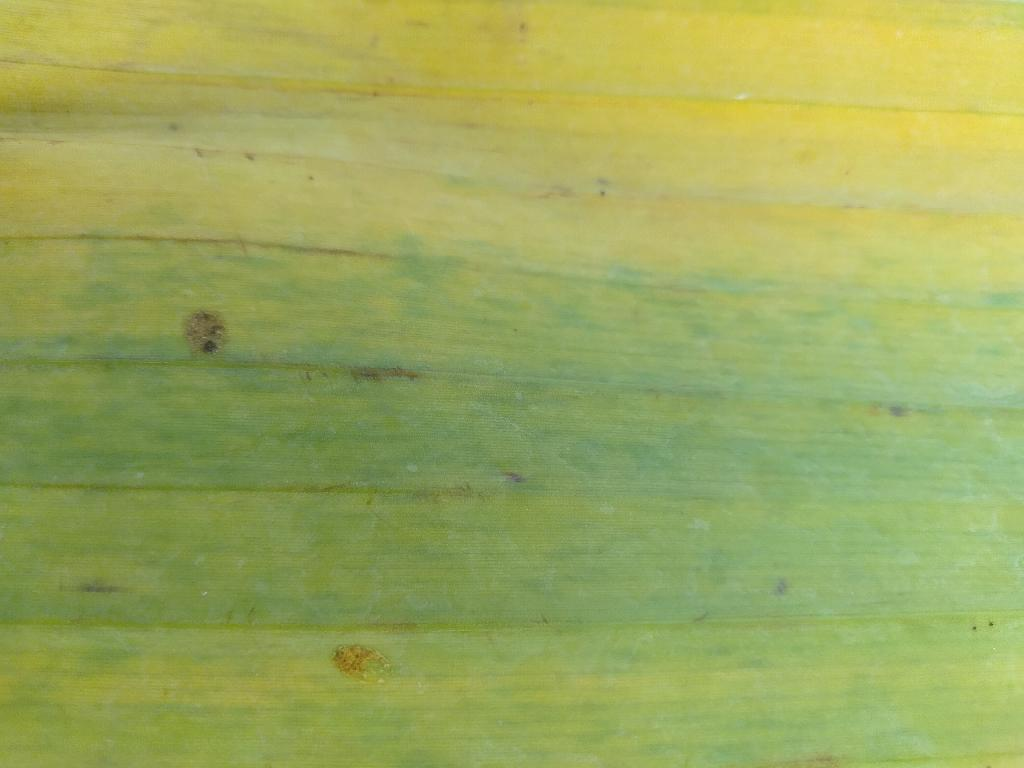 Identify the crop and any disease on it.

banana, fusarium wilt race 1
